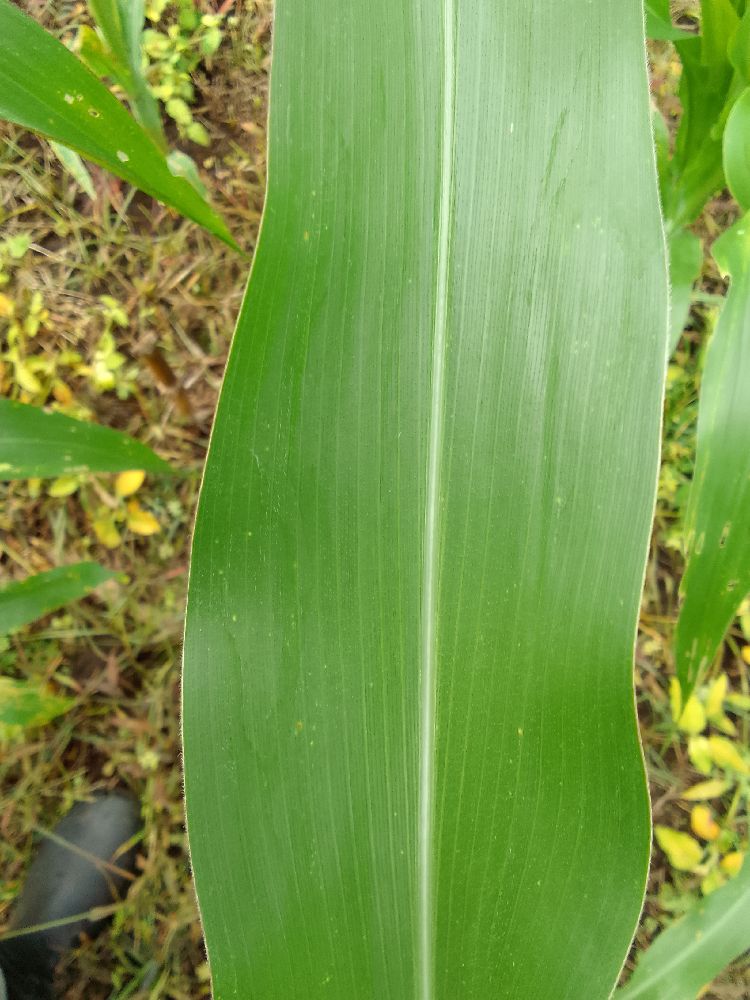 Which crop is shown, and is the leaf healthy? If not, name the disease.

maize, healthy
